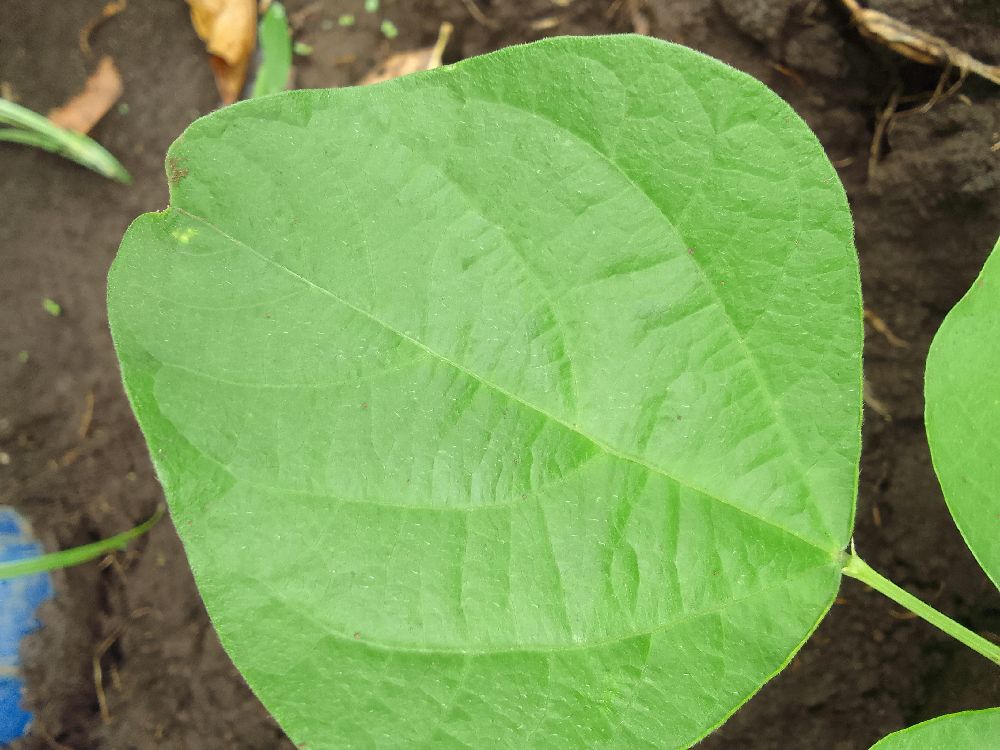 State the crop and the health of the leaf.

common bean, healthy
